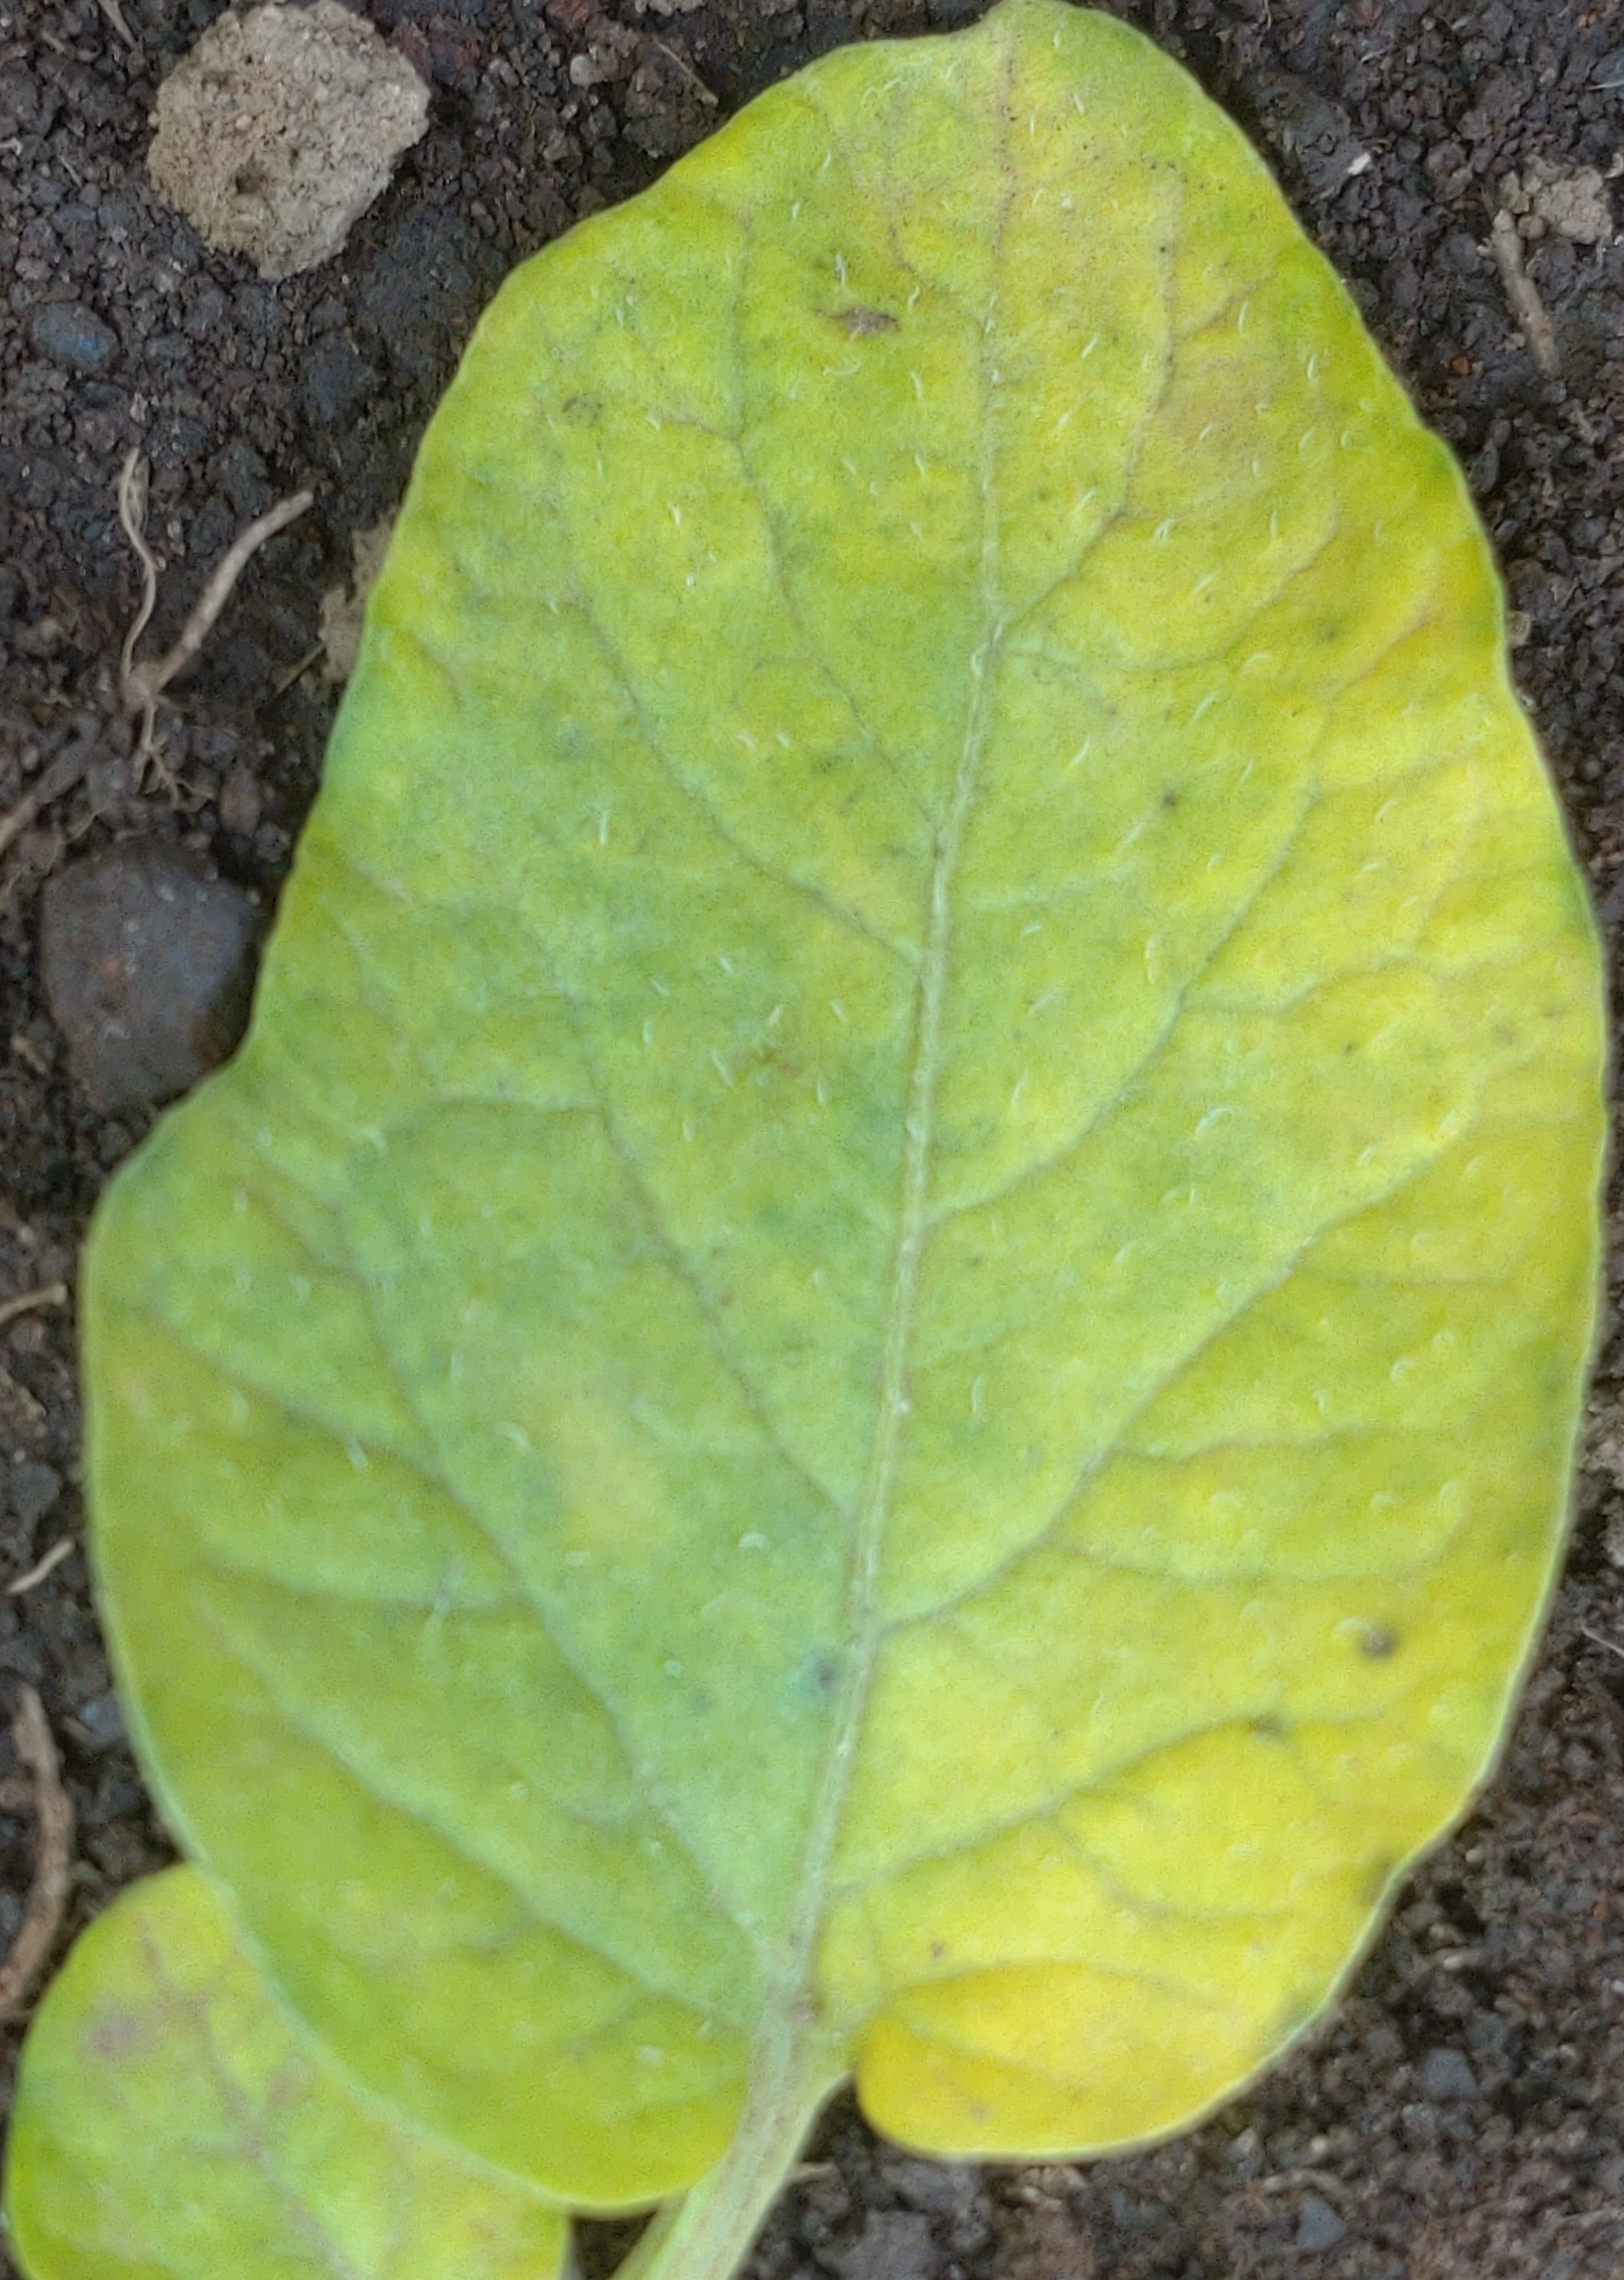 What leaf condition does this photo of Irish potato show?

late blight
